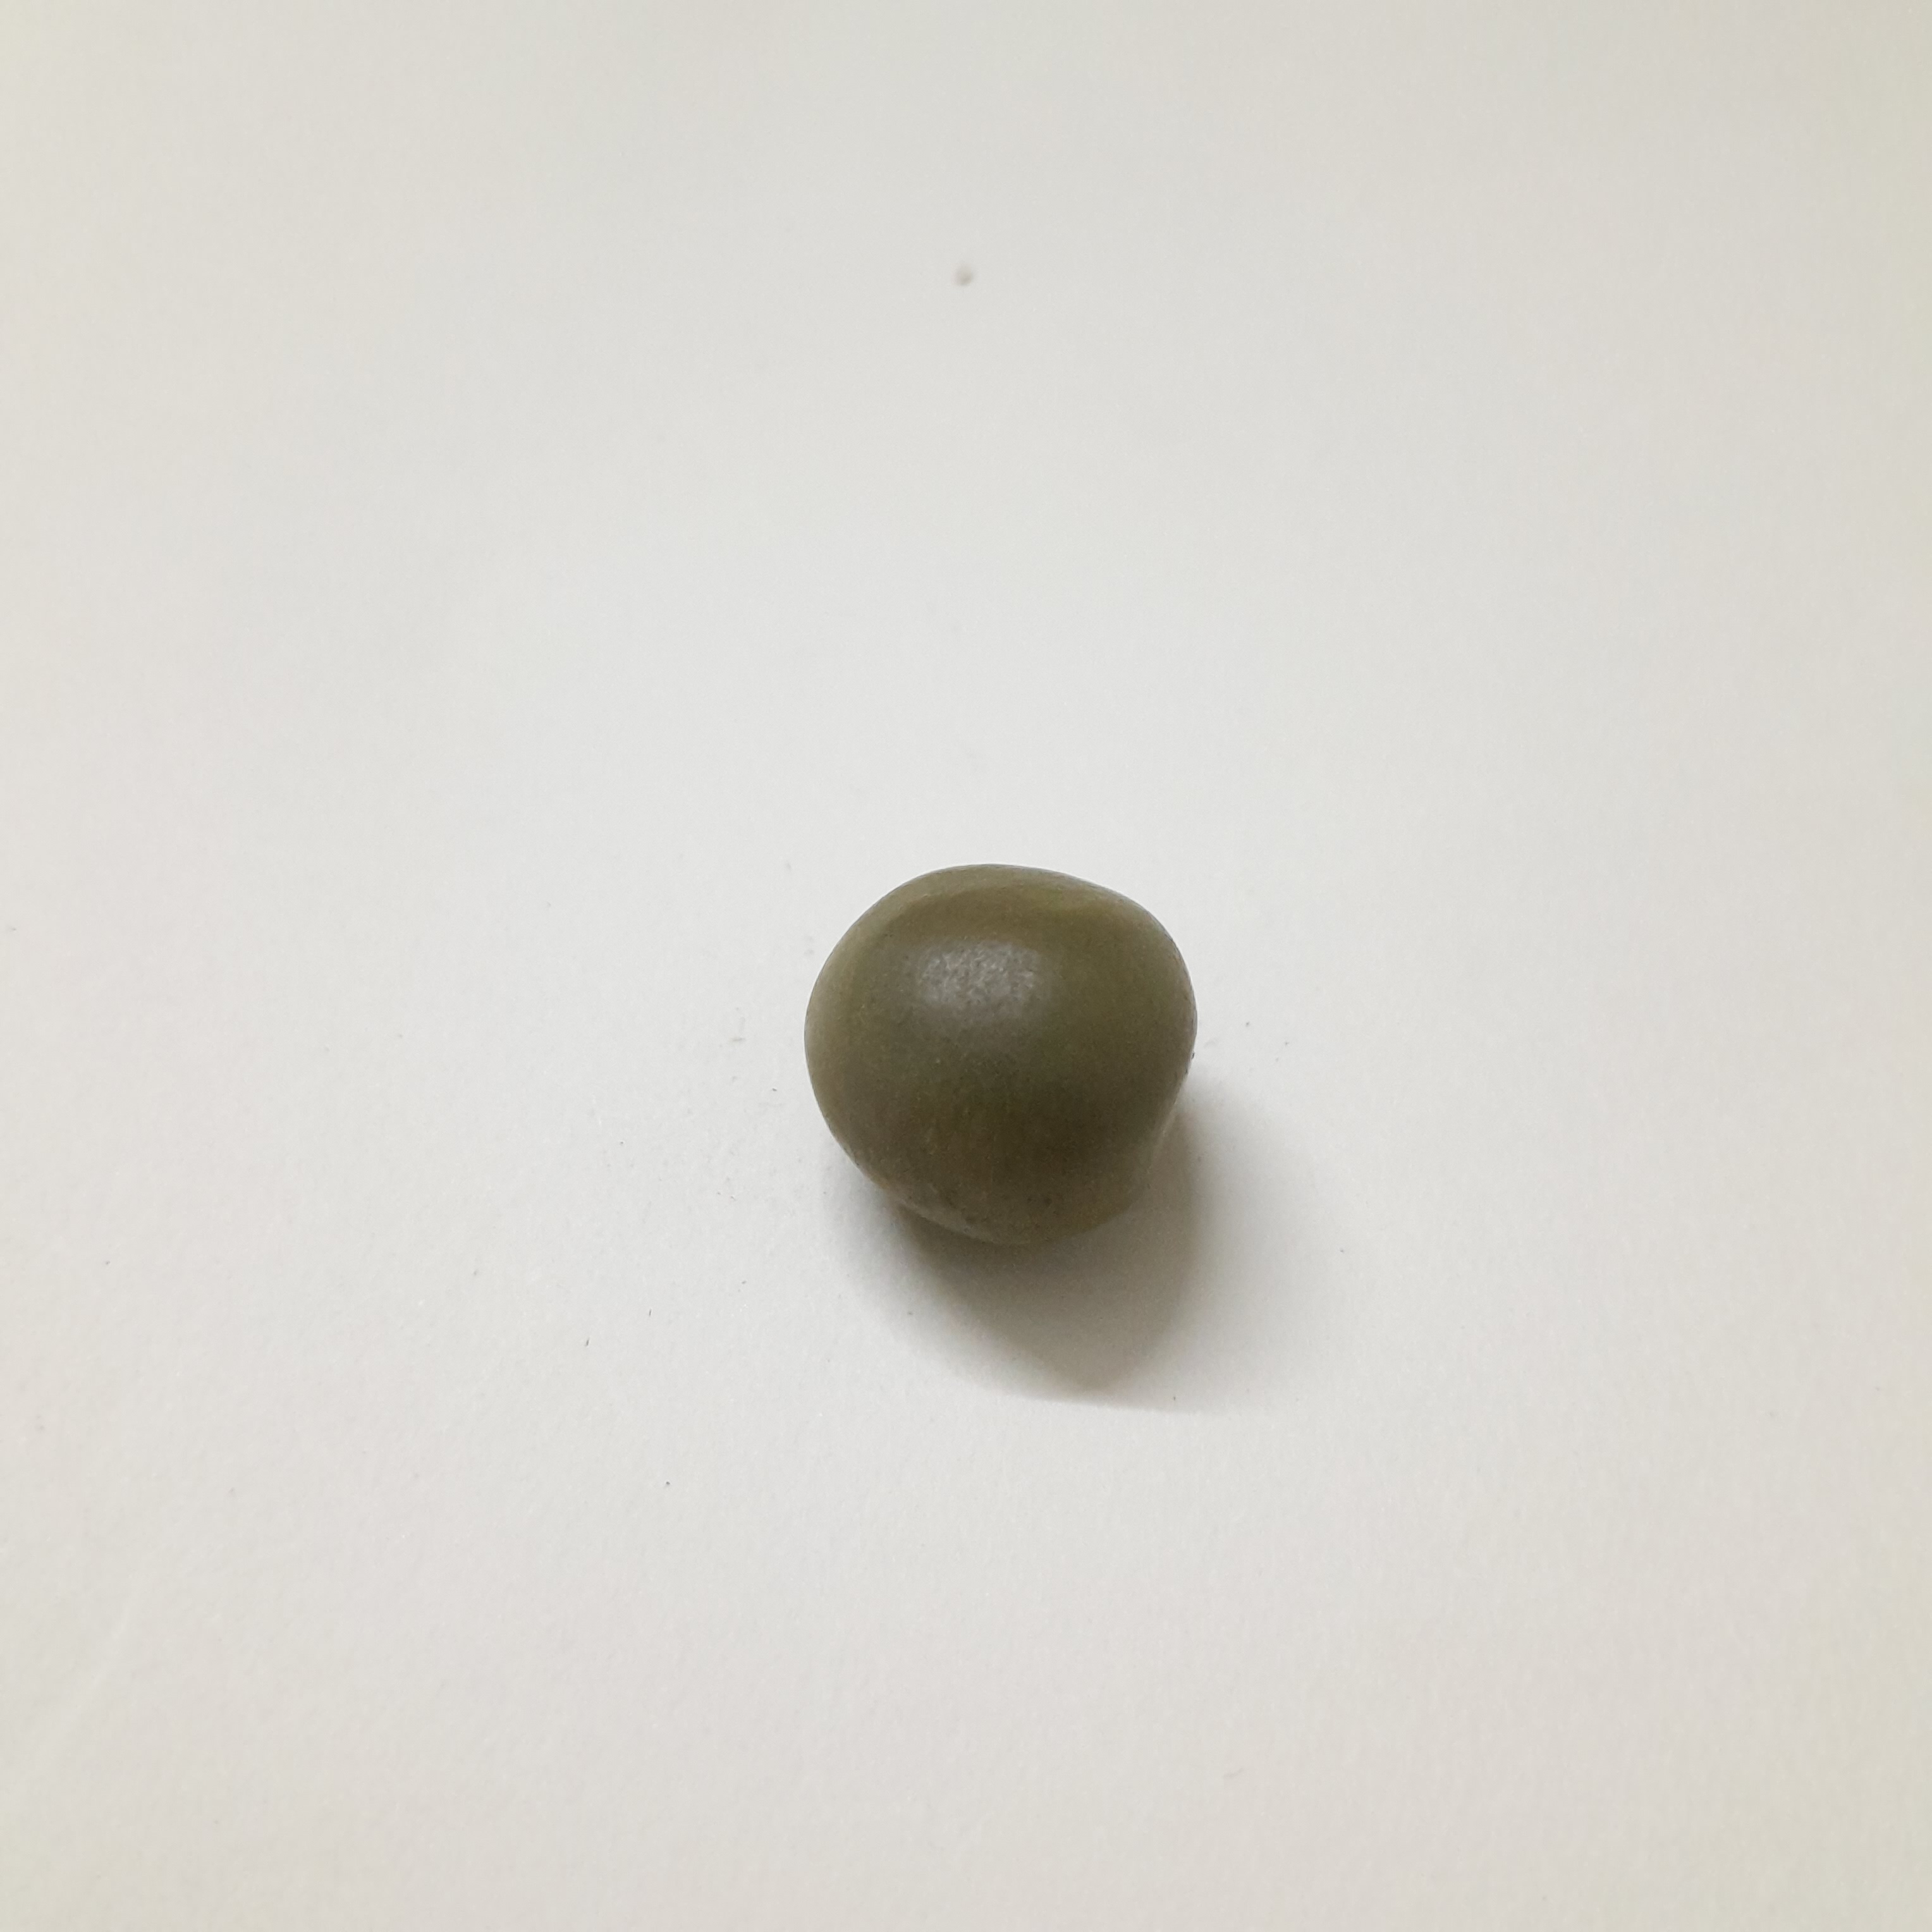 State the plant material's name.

sagargota
